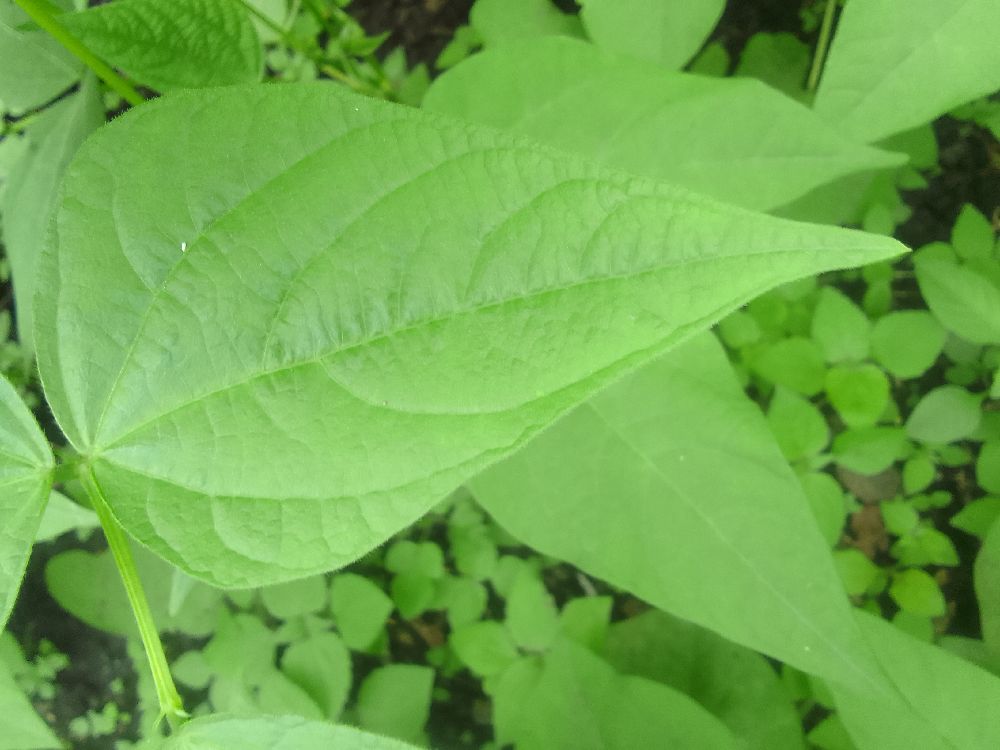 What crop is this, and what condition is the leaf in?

common bean, healthy
